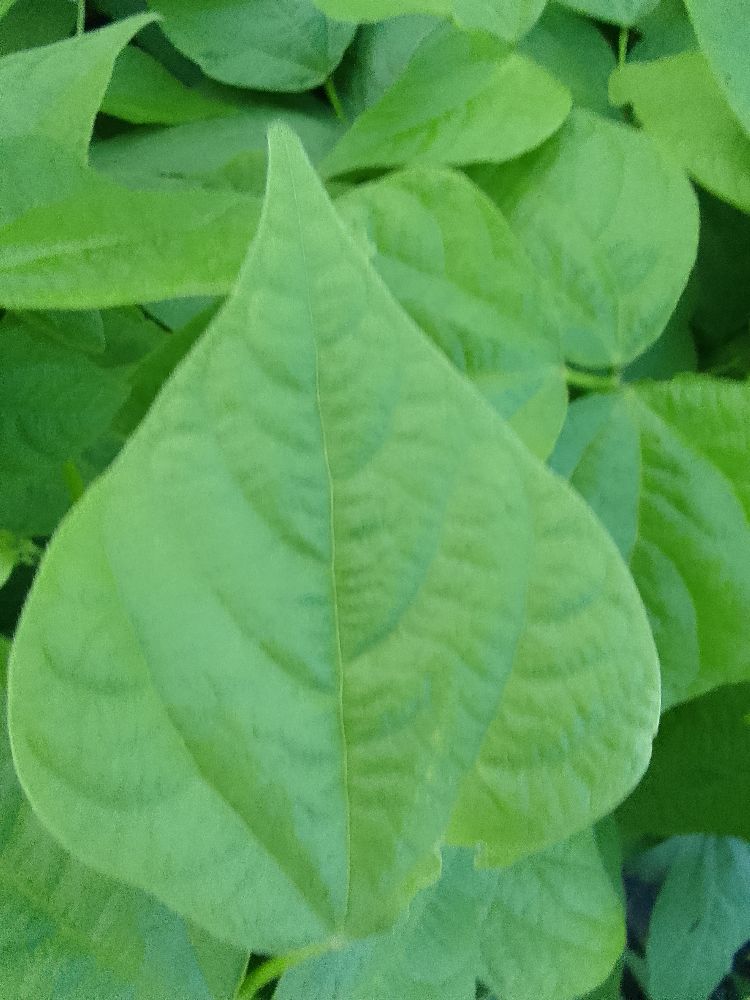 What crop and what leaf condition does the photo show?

common bean, healthy
